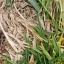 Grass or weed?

grass
